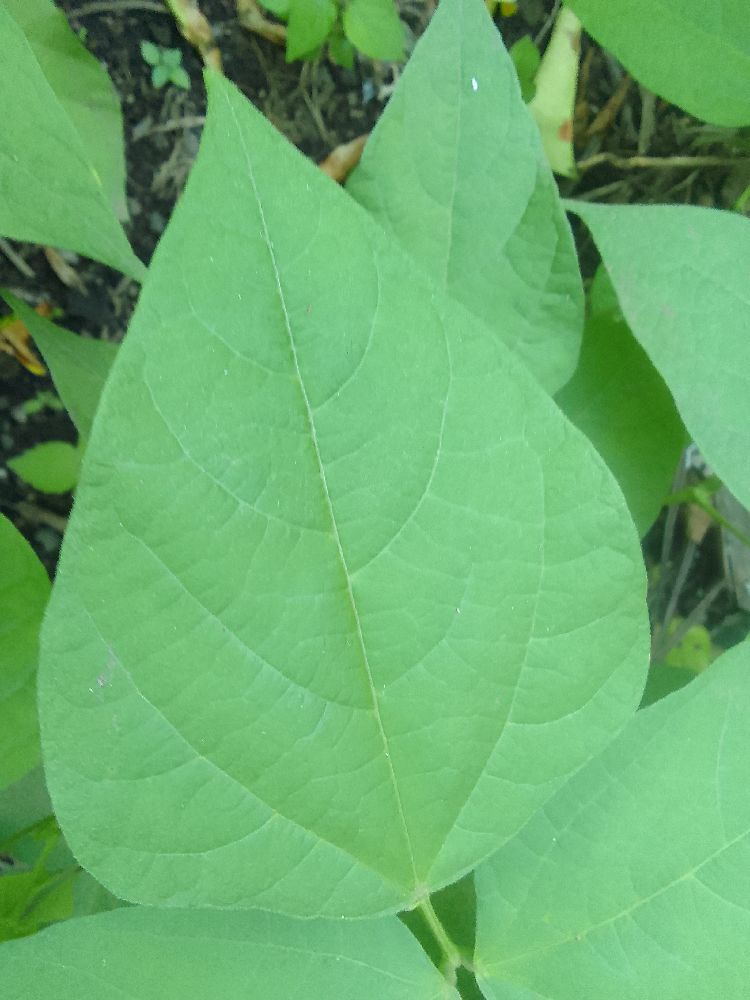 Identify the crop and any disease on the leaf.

common bean, healthy
